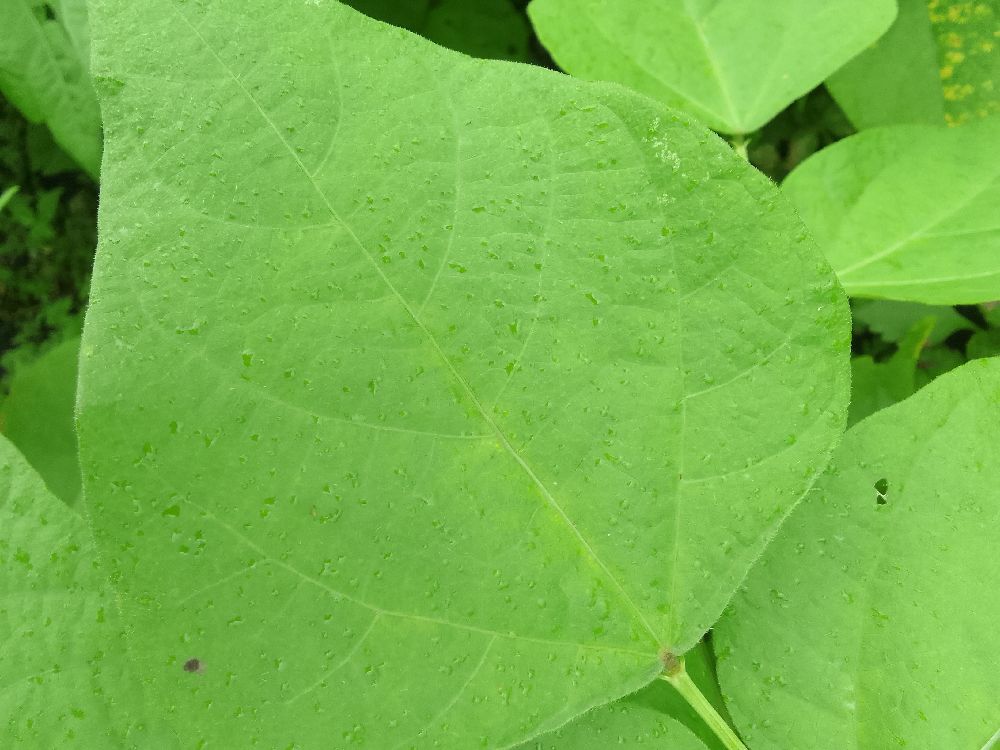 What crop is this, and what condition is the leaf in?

common bean, healthy
